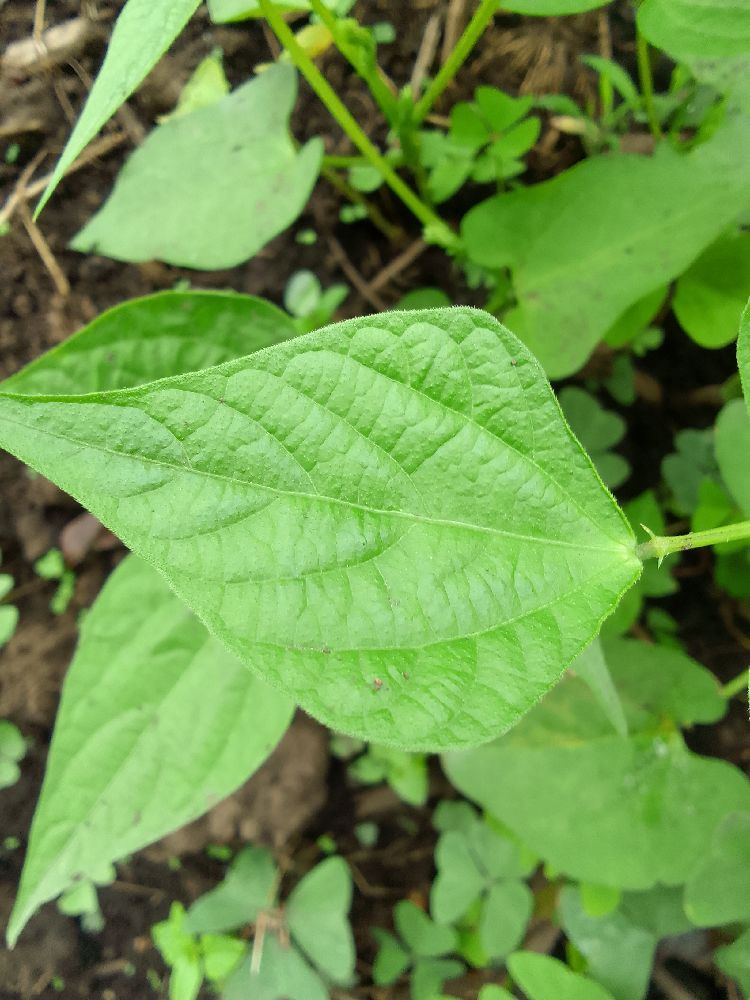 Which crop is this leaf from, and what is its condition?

common bean, healthy
